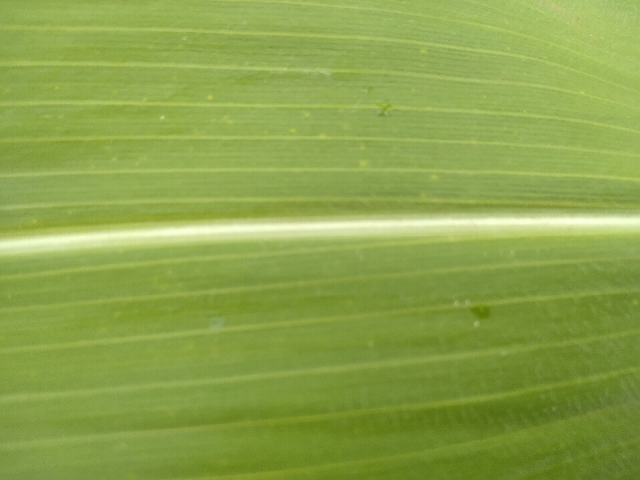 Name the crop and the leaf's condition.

maize, healthy
